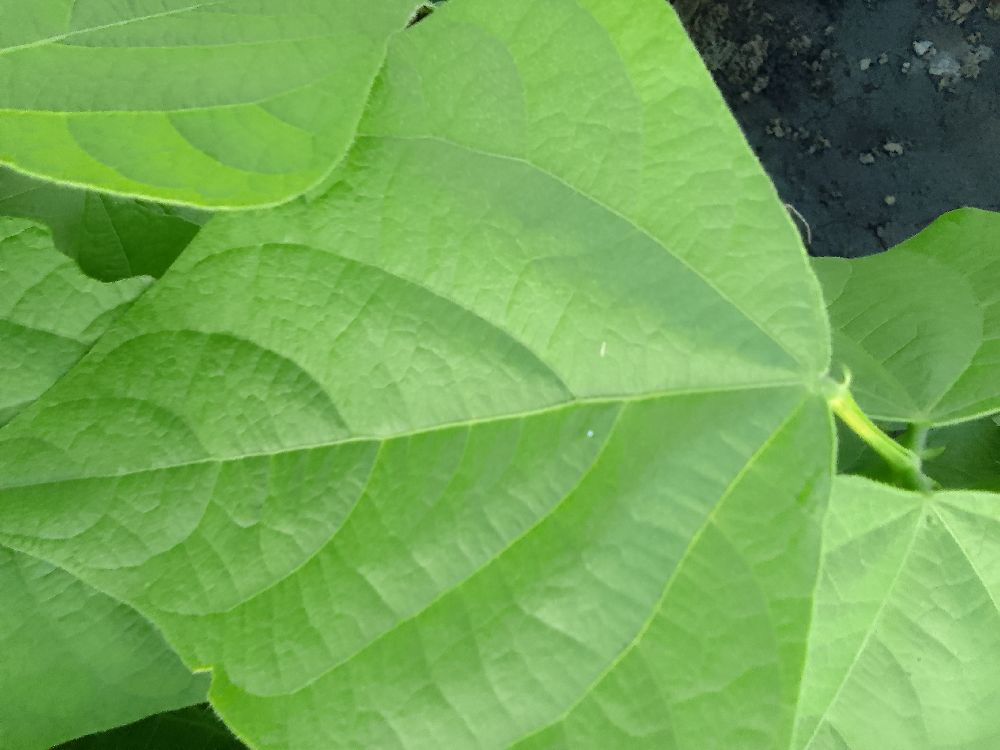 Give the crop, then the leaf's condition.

common bean, healthy
